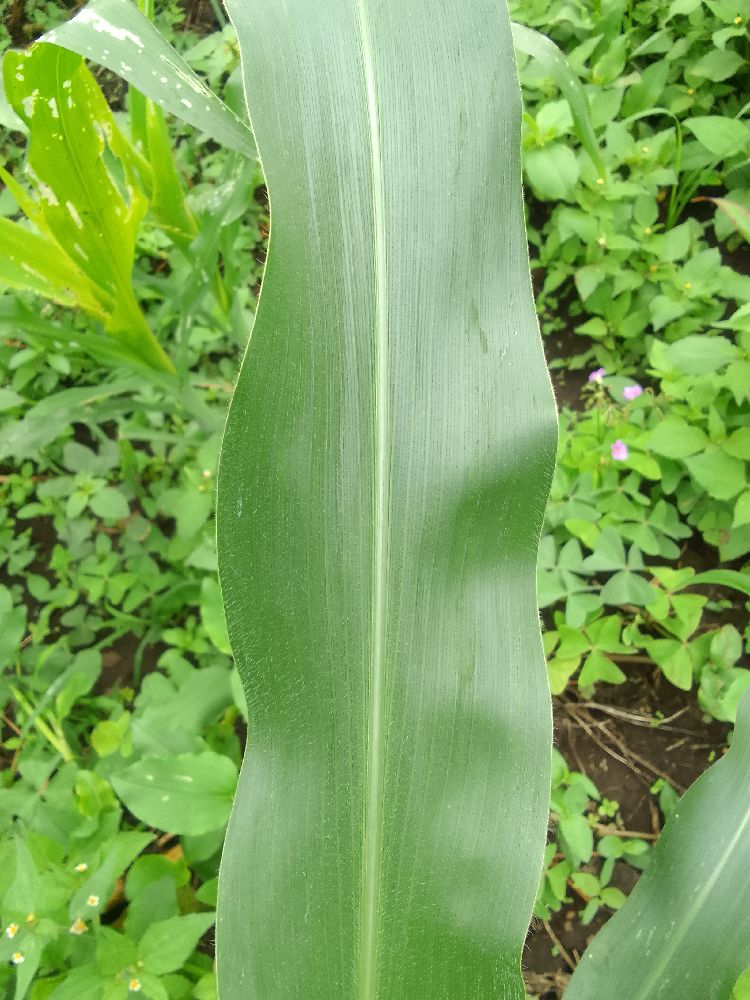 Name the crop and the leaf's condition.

maize, healthy
